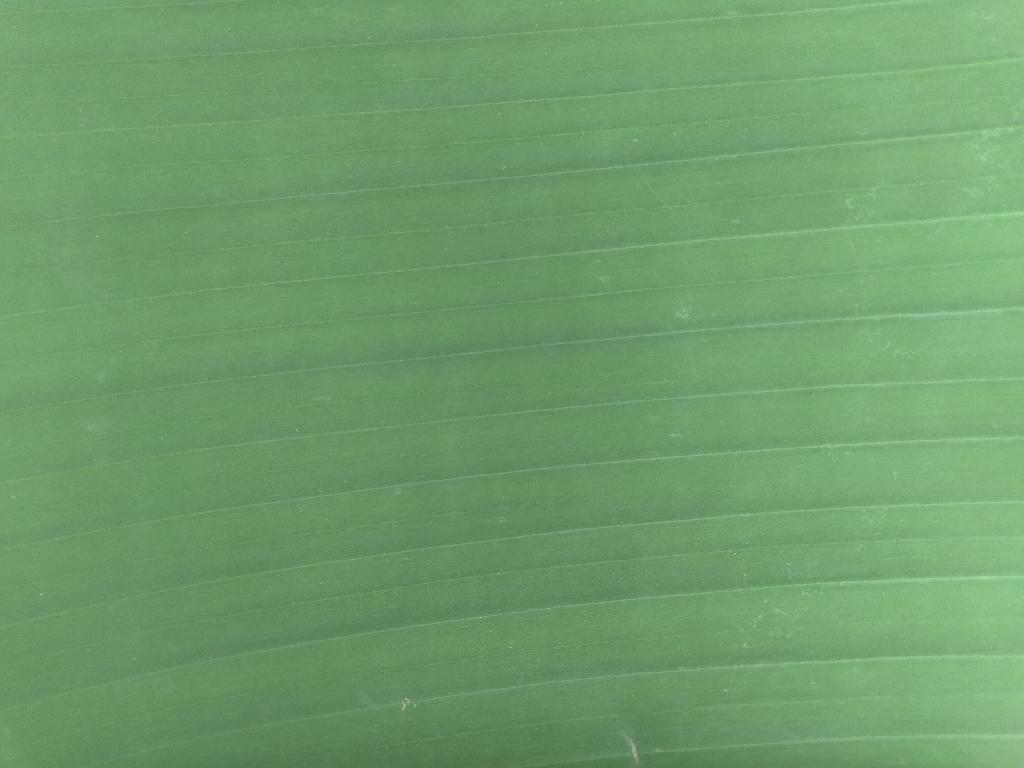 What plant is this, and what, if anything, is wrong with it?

banana, healthy
